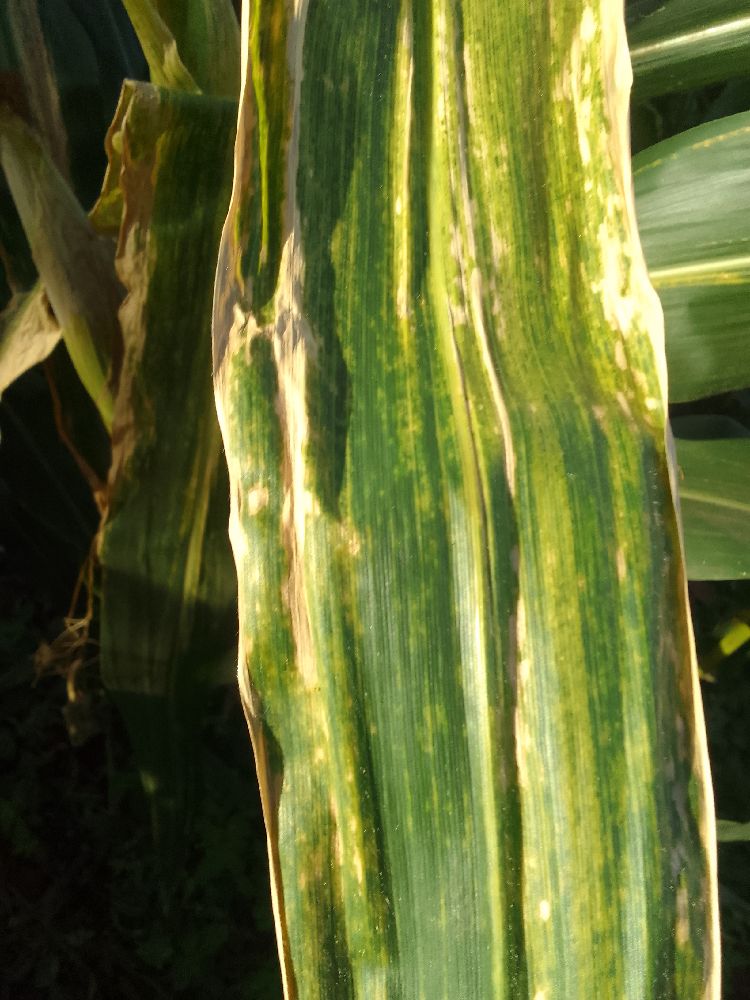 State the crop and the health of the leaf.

maize, maize lethal necrosis
